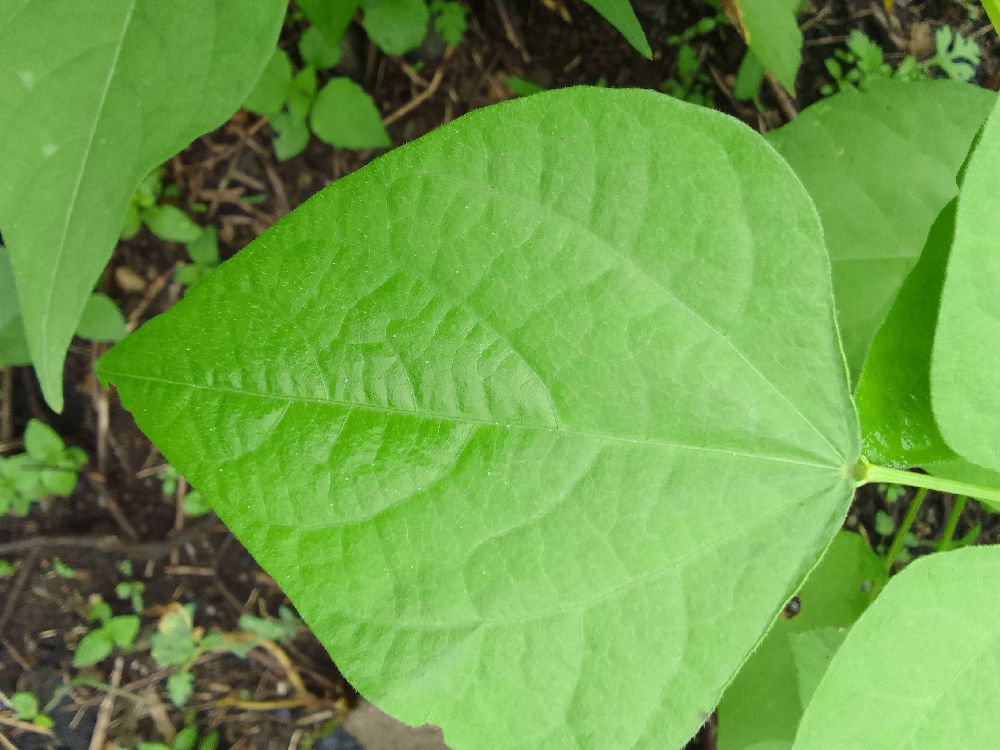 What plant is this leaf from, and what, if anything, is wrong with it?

common bean, healthy
